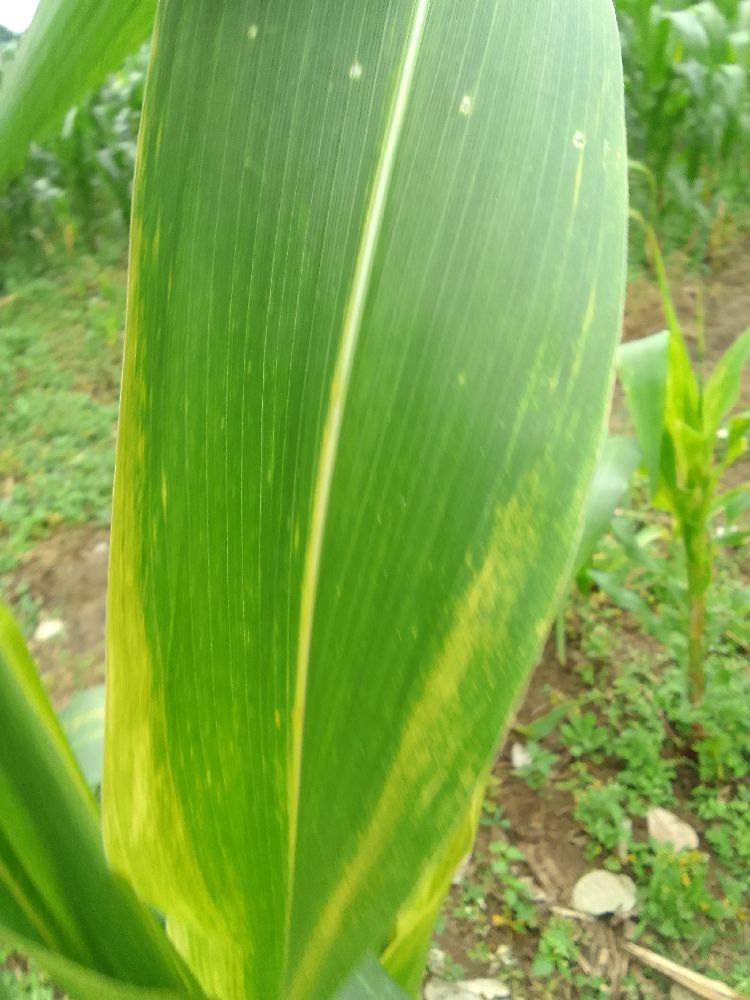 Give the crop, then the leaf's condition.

maize, maize lethal necrosis
